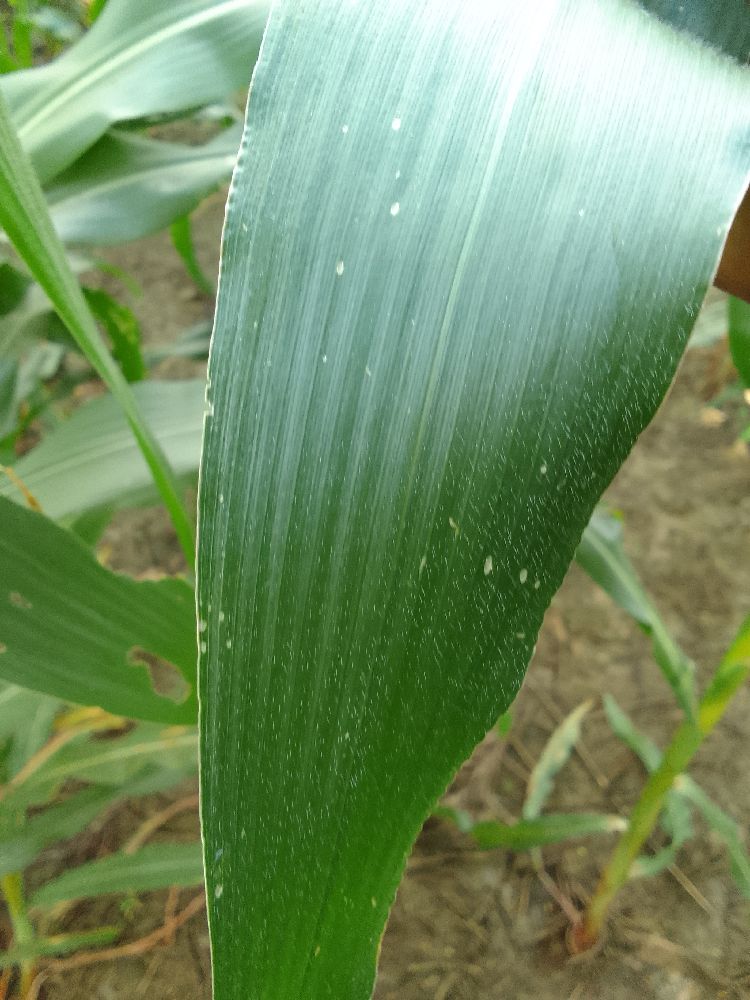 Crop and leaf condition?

maize, healthy
